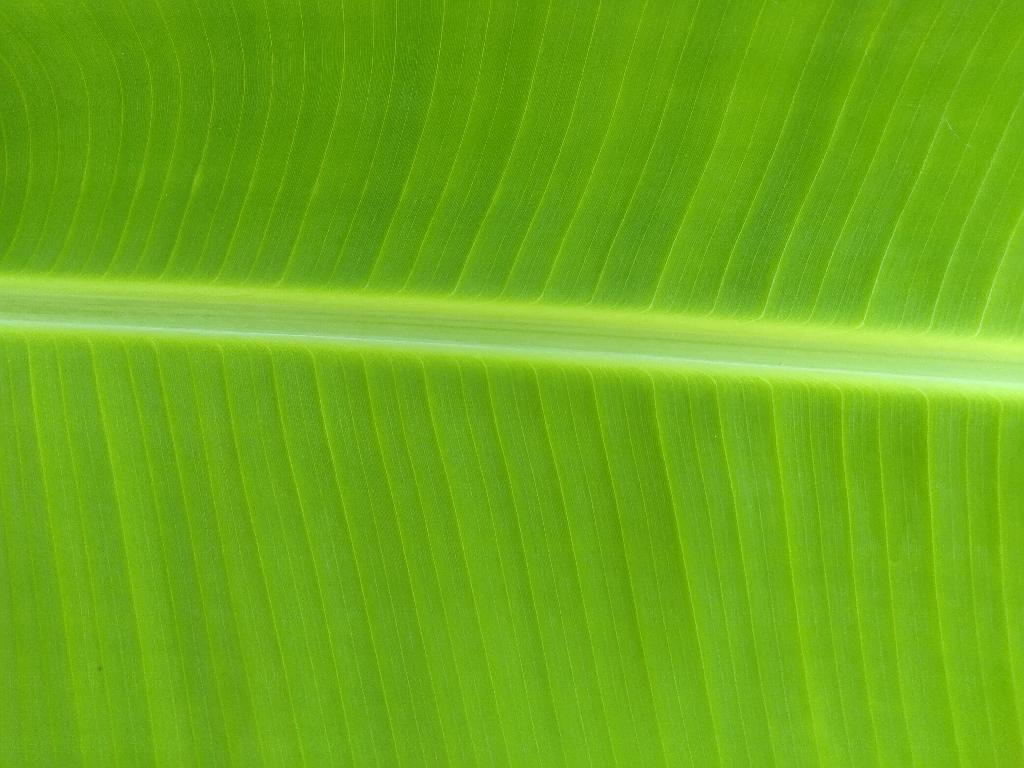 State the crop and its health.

banana, healthy
